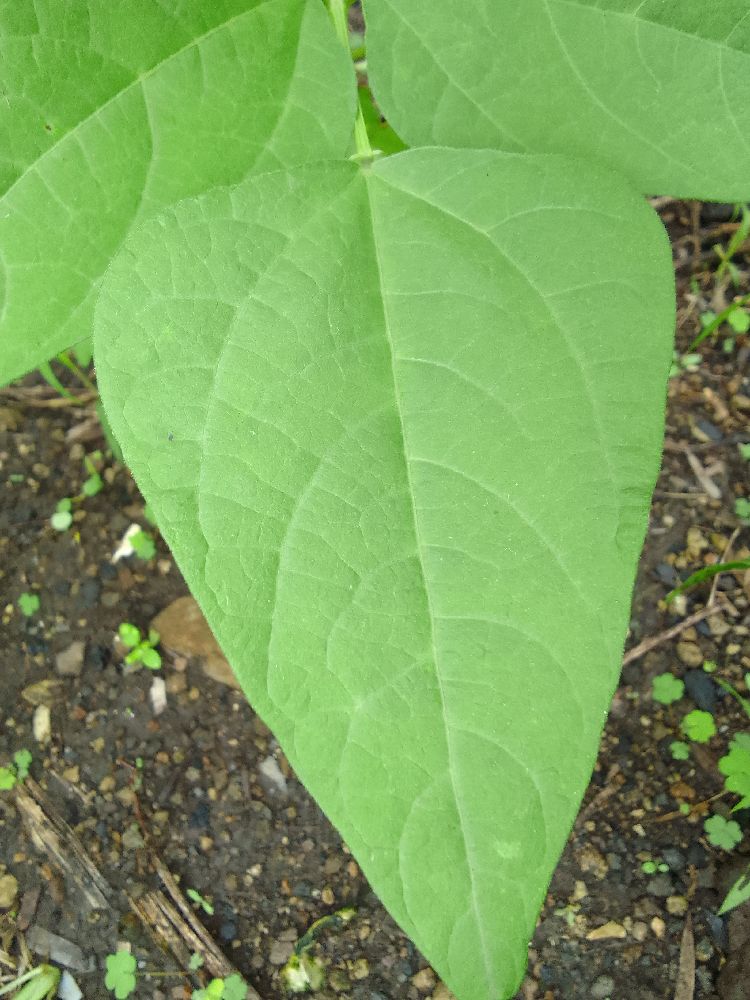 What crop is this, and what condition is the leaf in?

common bean, healthy
